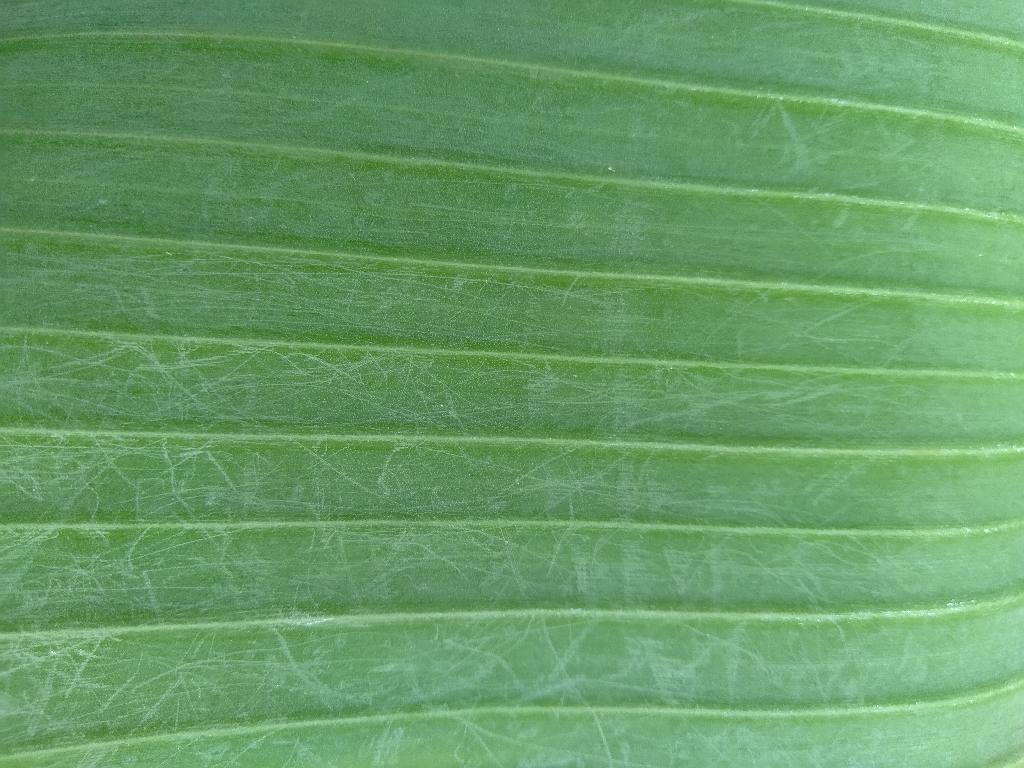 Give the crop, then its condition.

banana, healthy
